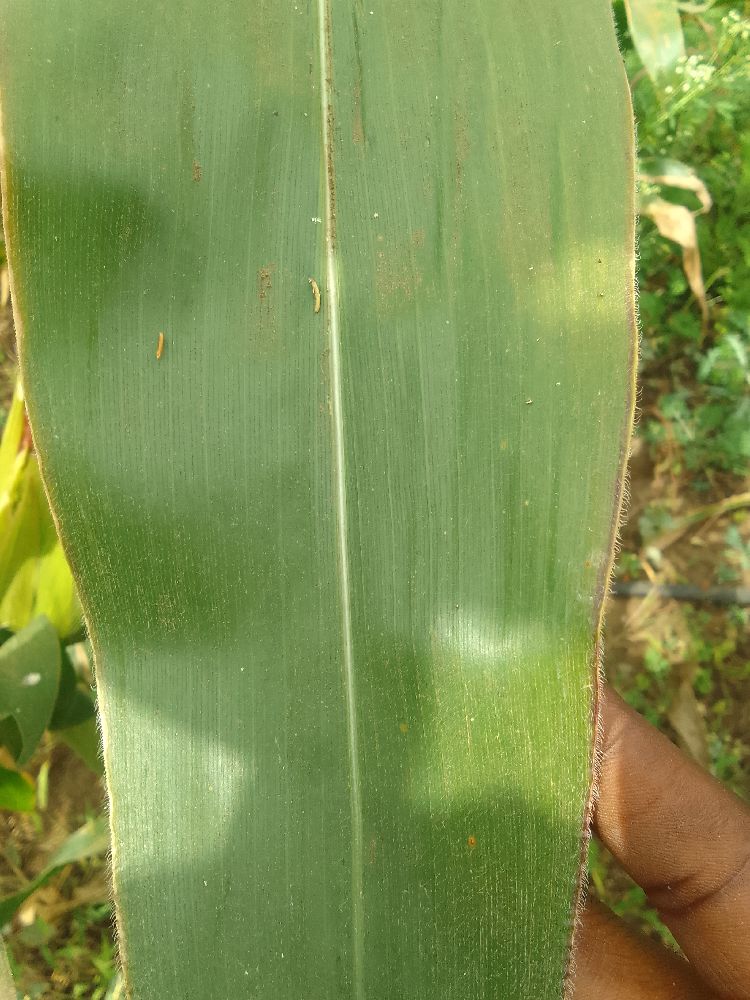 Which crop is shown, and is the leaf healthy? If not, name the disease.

maize, healthy
